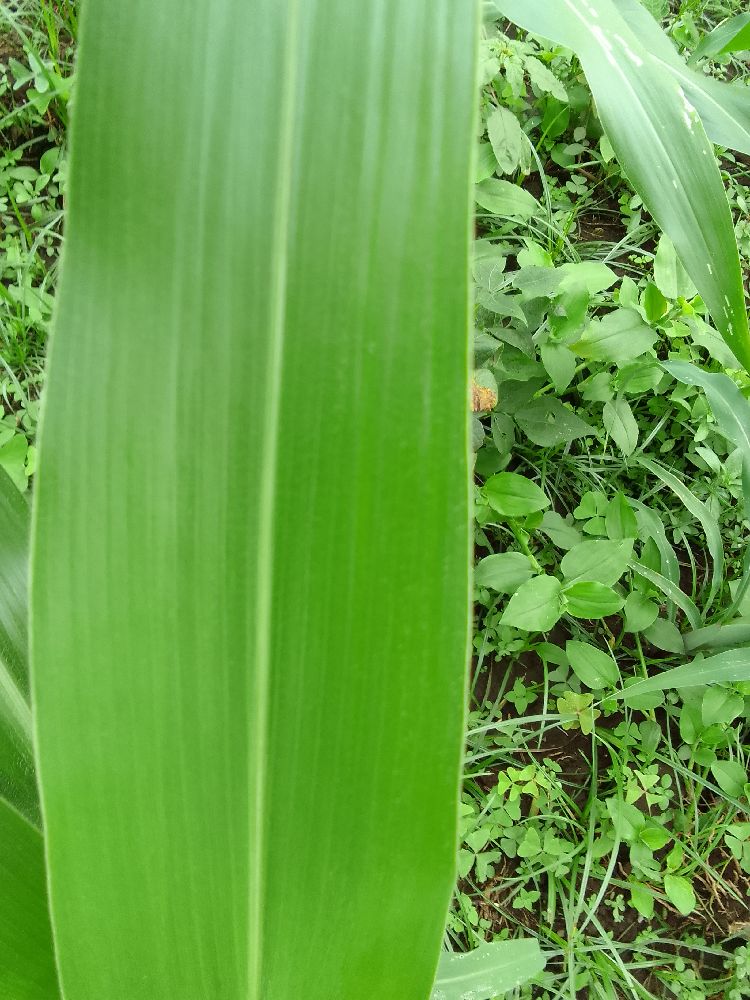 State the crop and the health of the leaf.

maize, healthy
